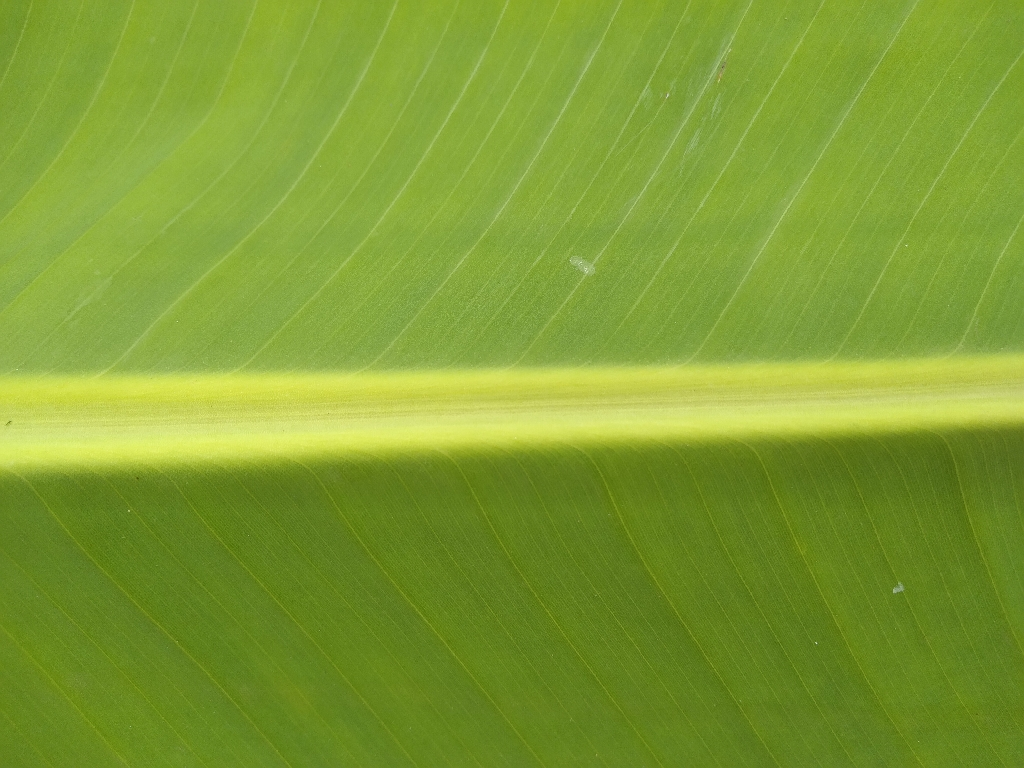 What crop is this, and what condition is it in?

banana, healthy
